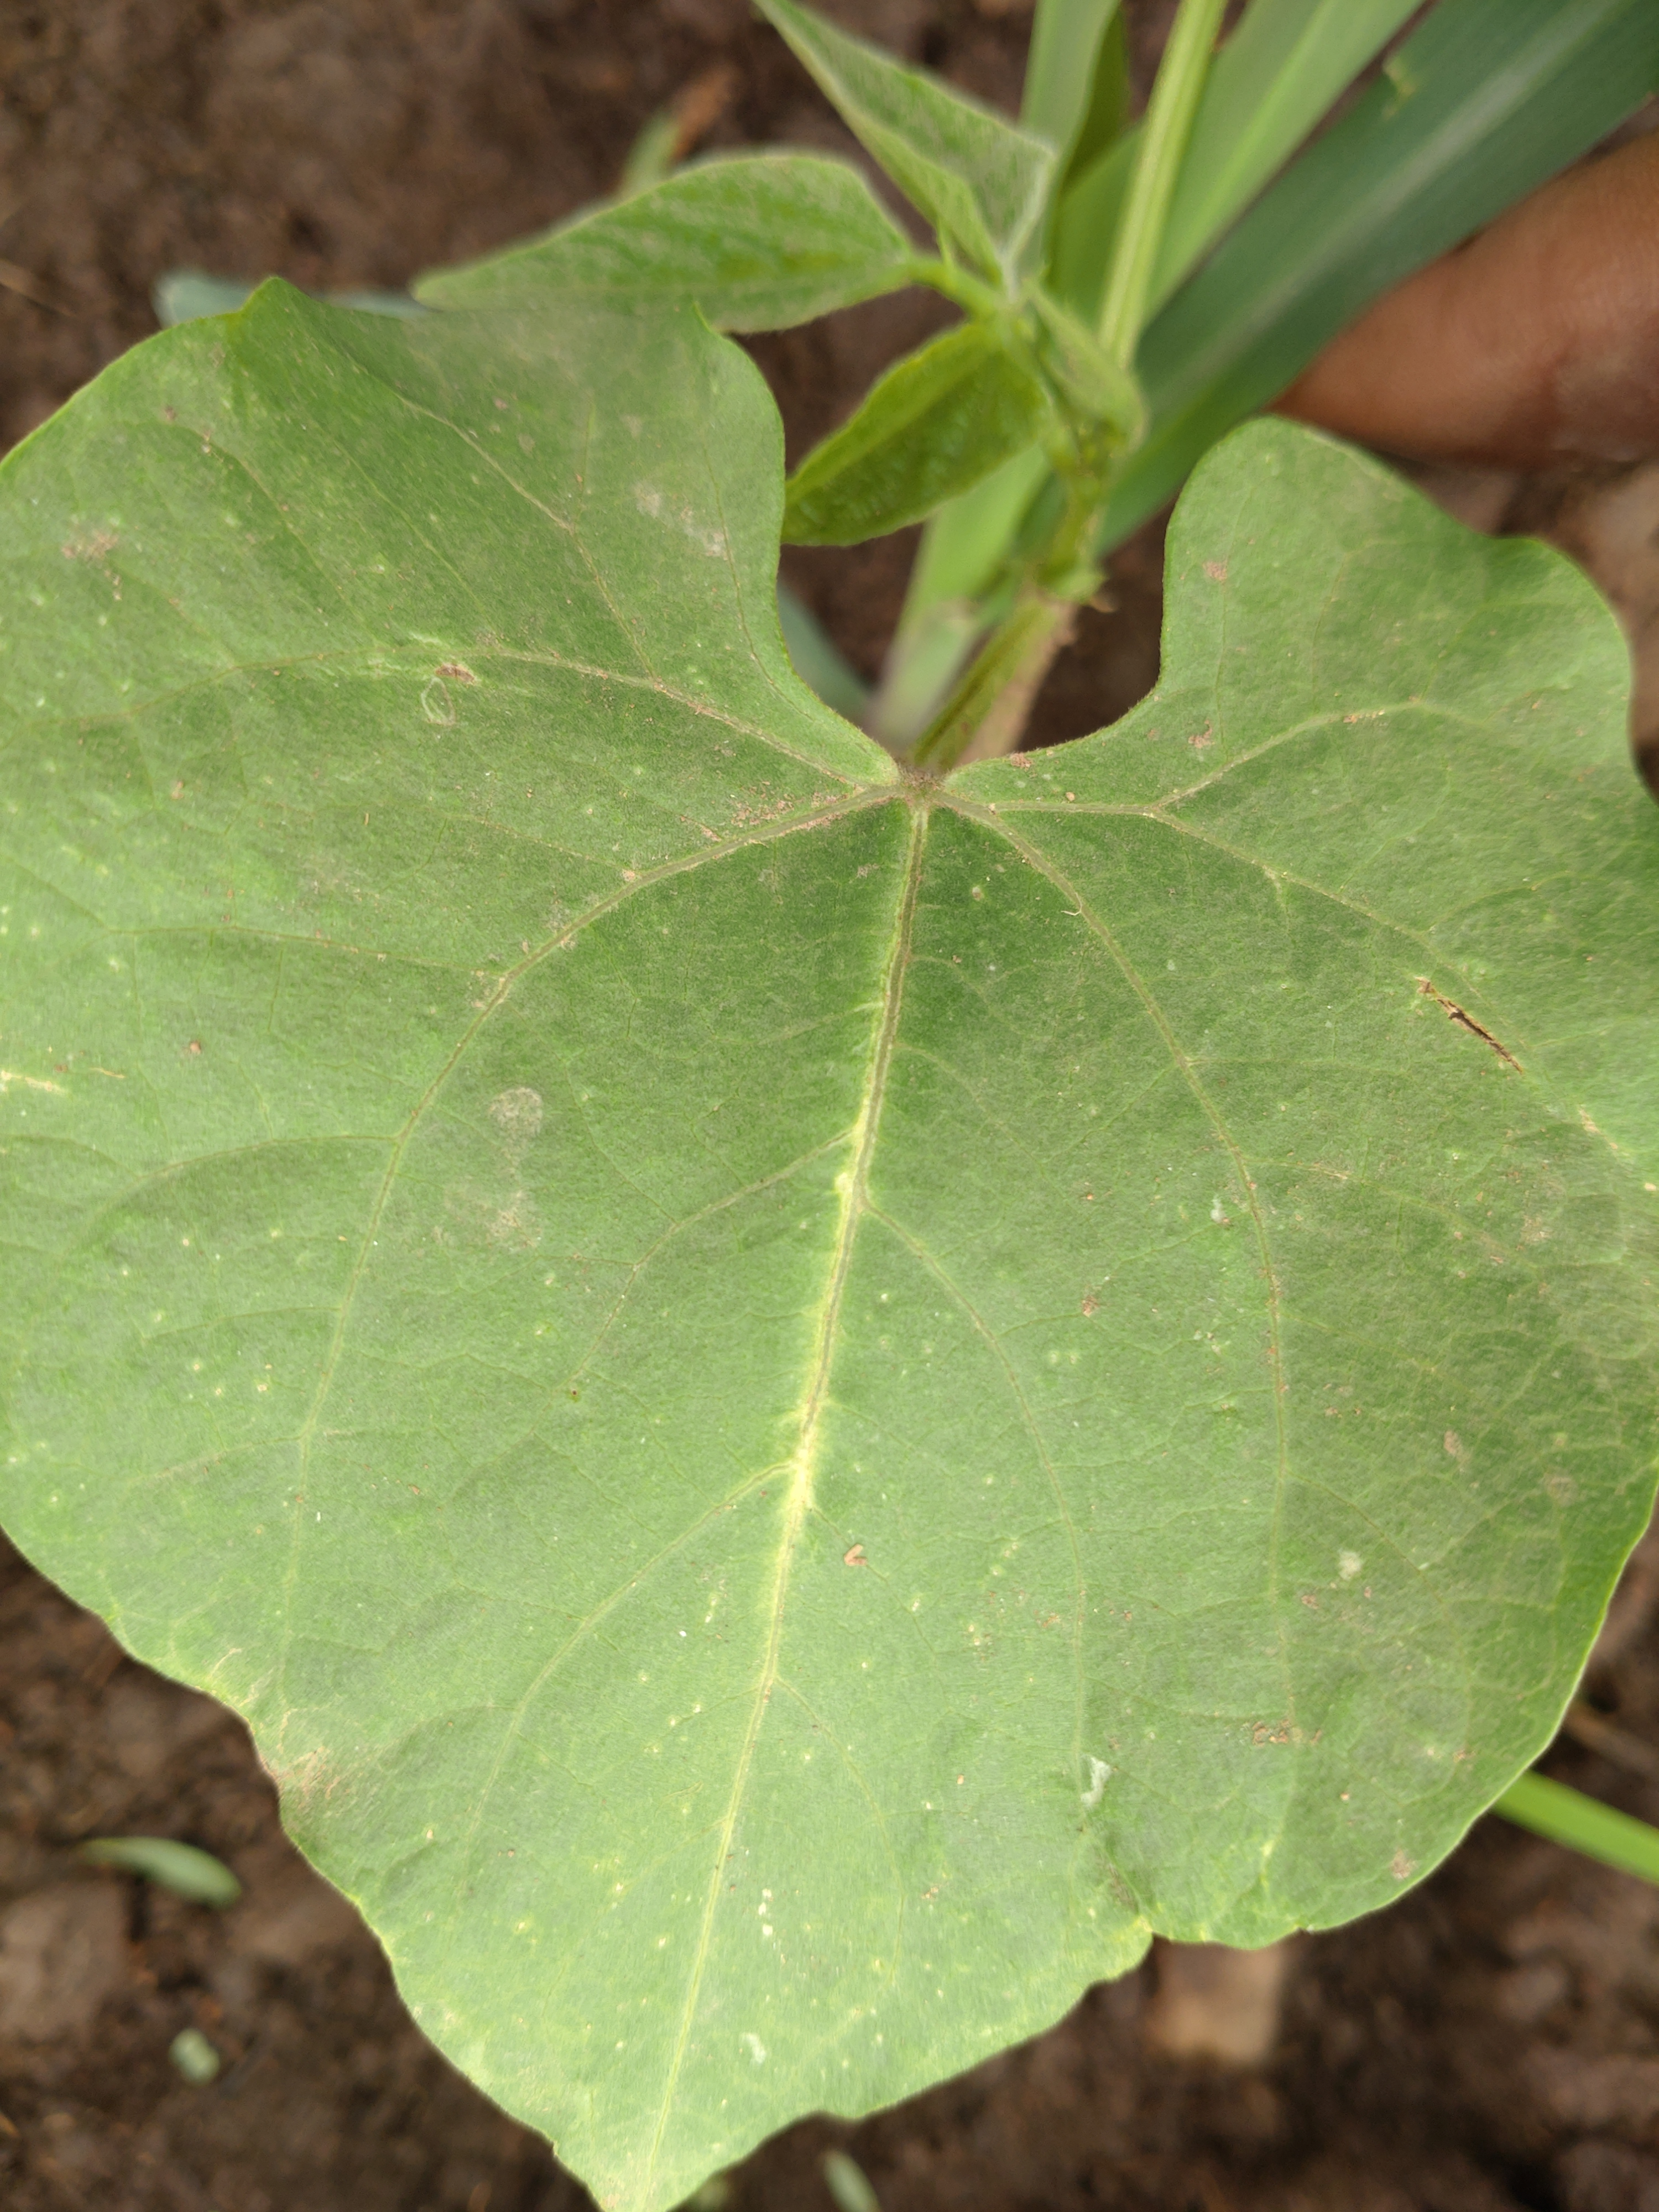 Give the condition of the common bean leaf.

healthy
